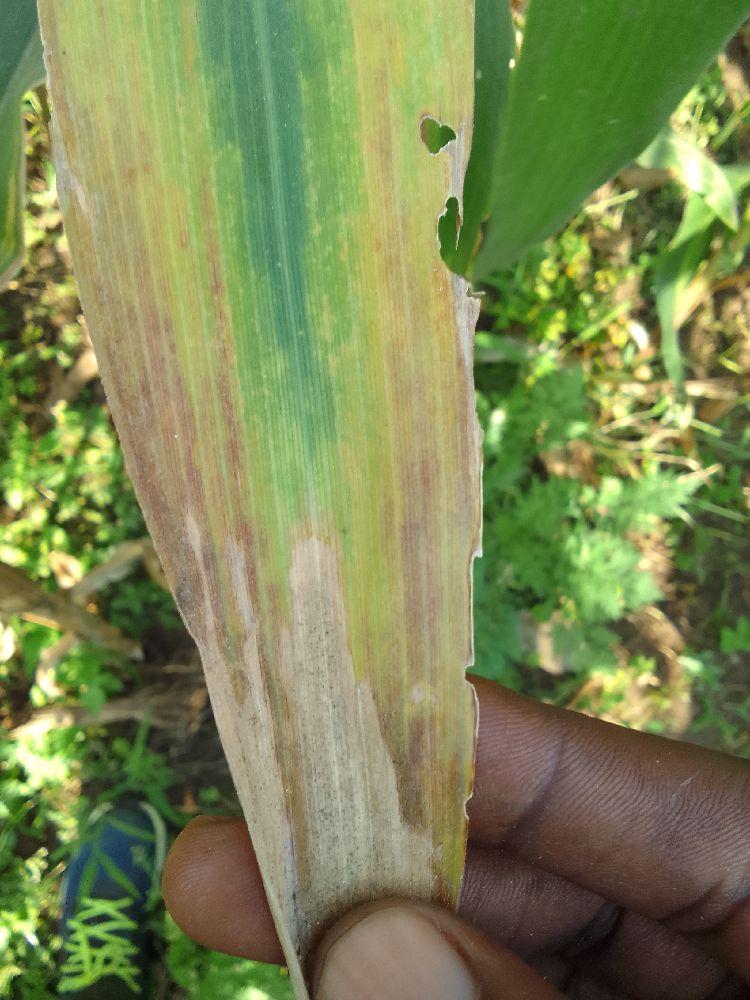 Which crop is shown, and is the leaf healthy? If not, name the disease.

maize, maize lethal necrosis
